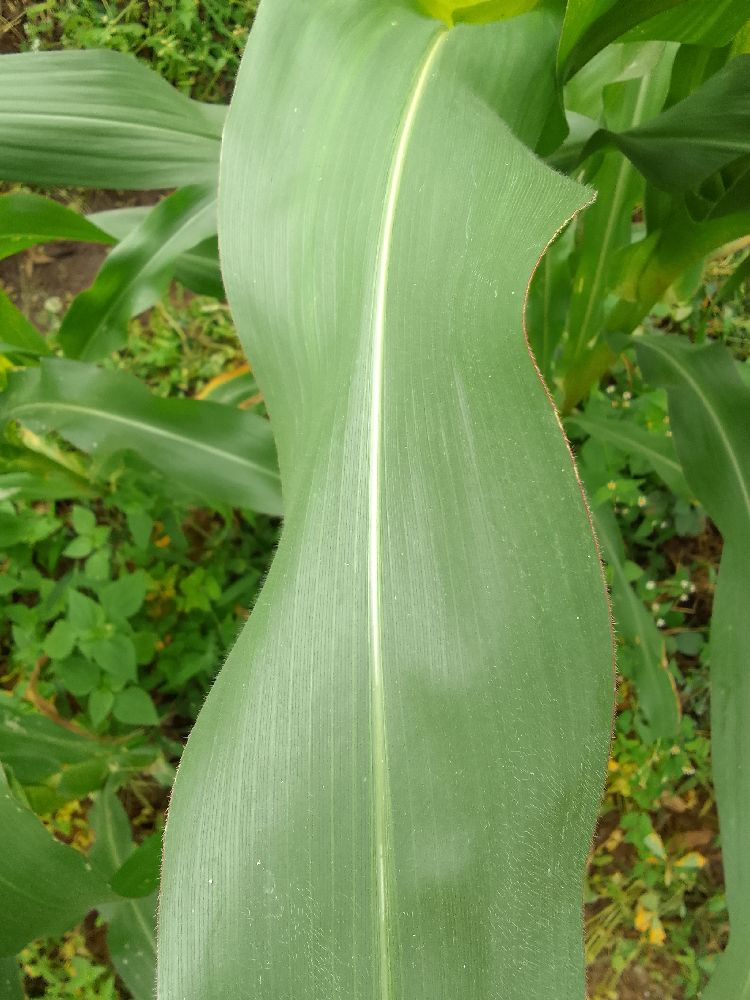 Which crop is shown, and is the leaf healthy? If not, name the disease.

maize, healthy
